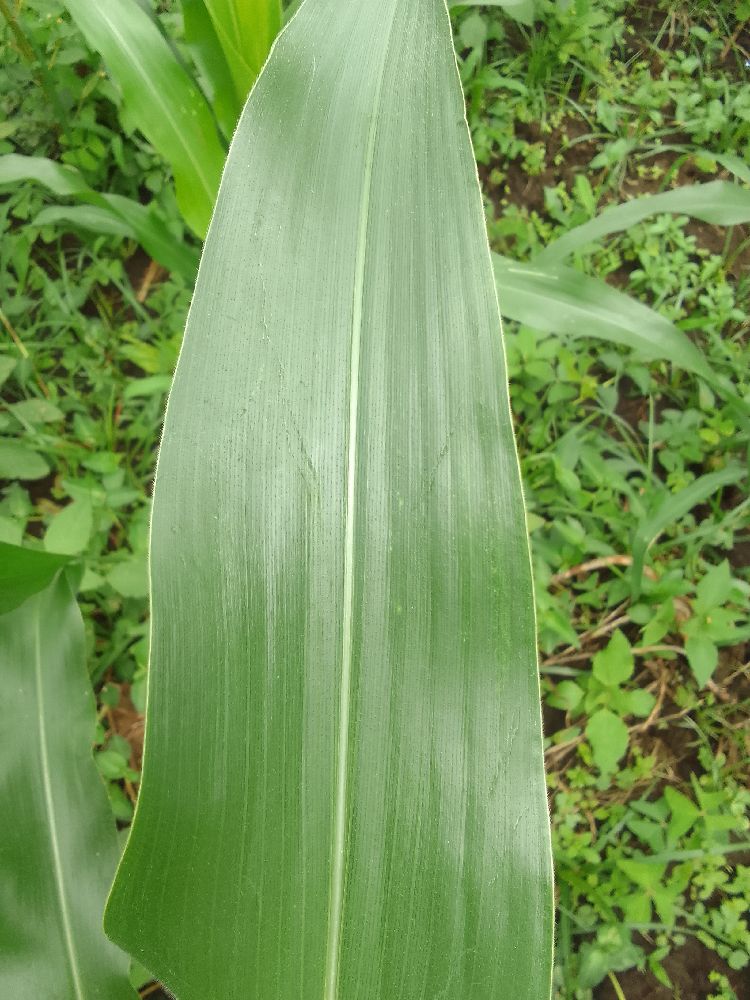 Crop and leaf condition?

maize, healthy
